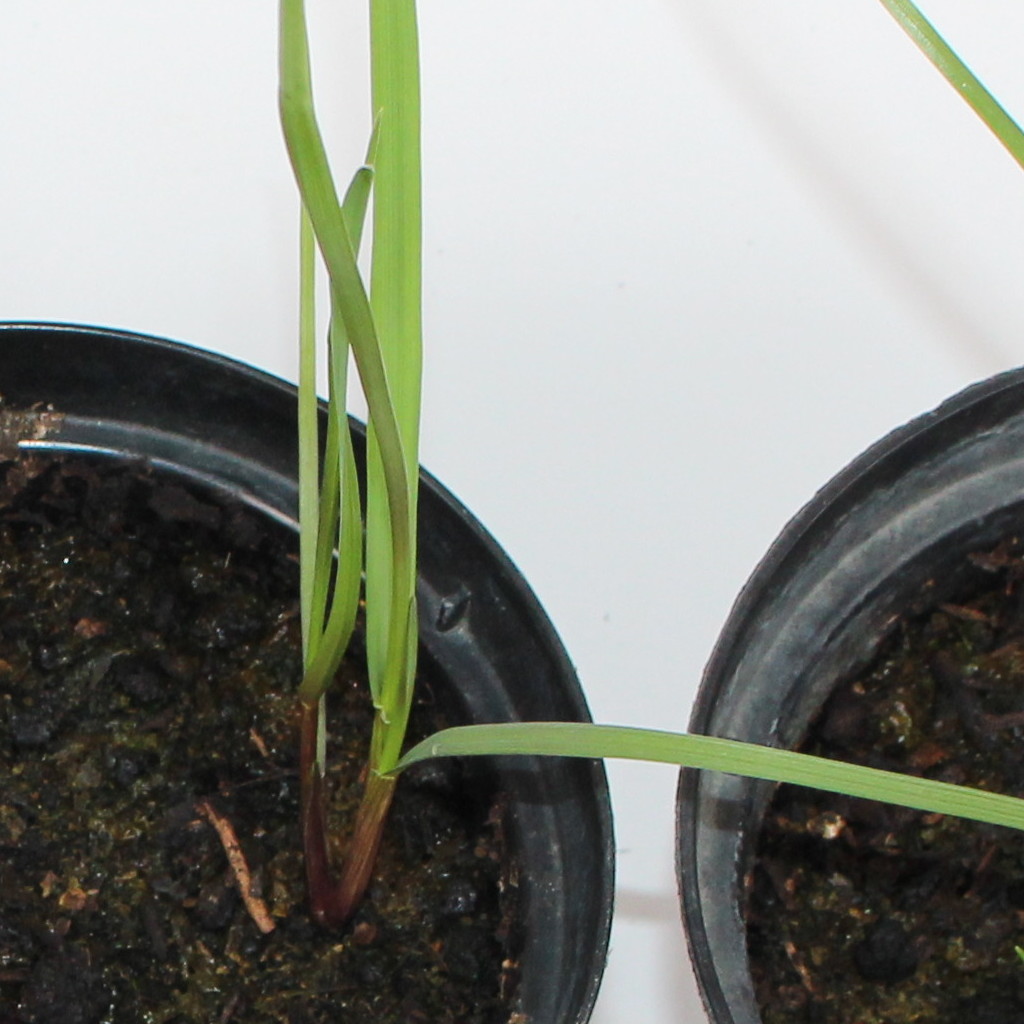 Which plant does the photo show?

Lolium multiflorum
